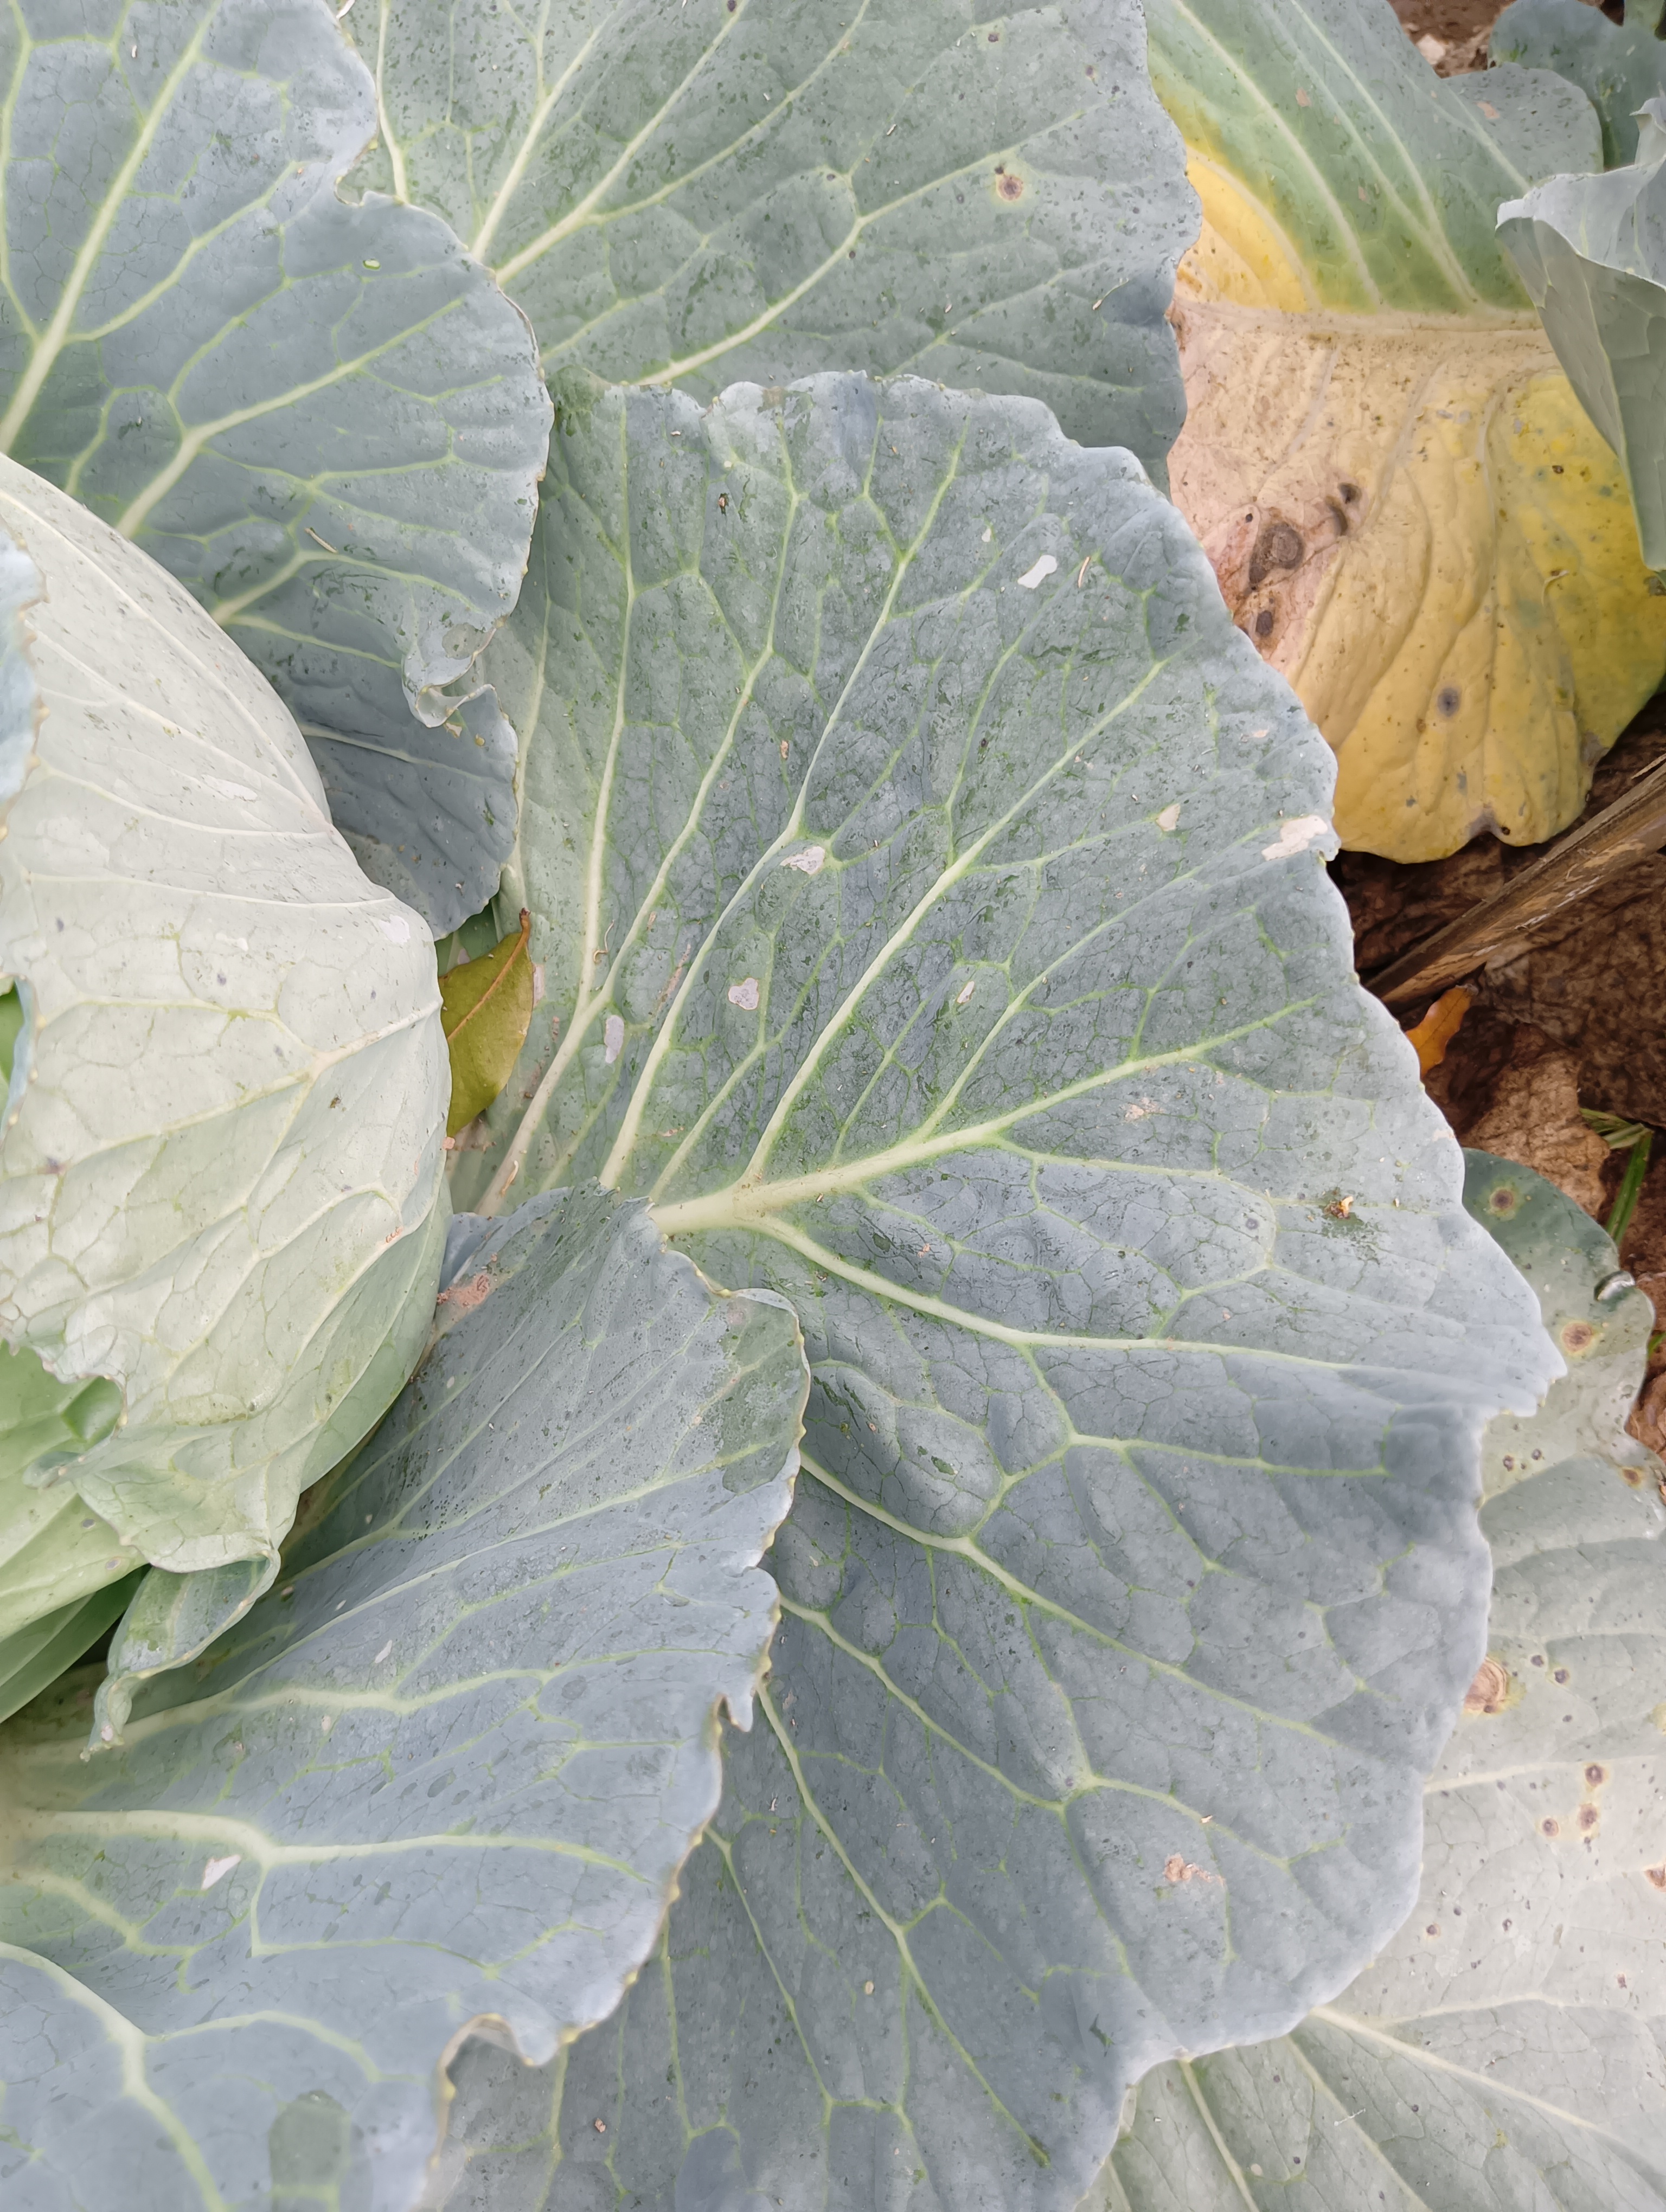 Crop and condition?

cabbage, healthy
